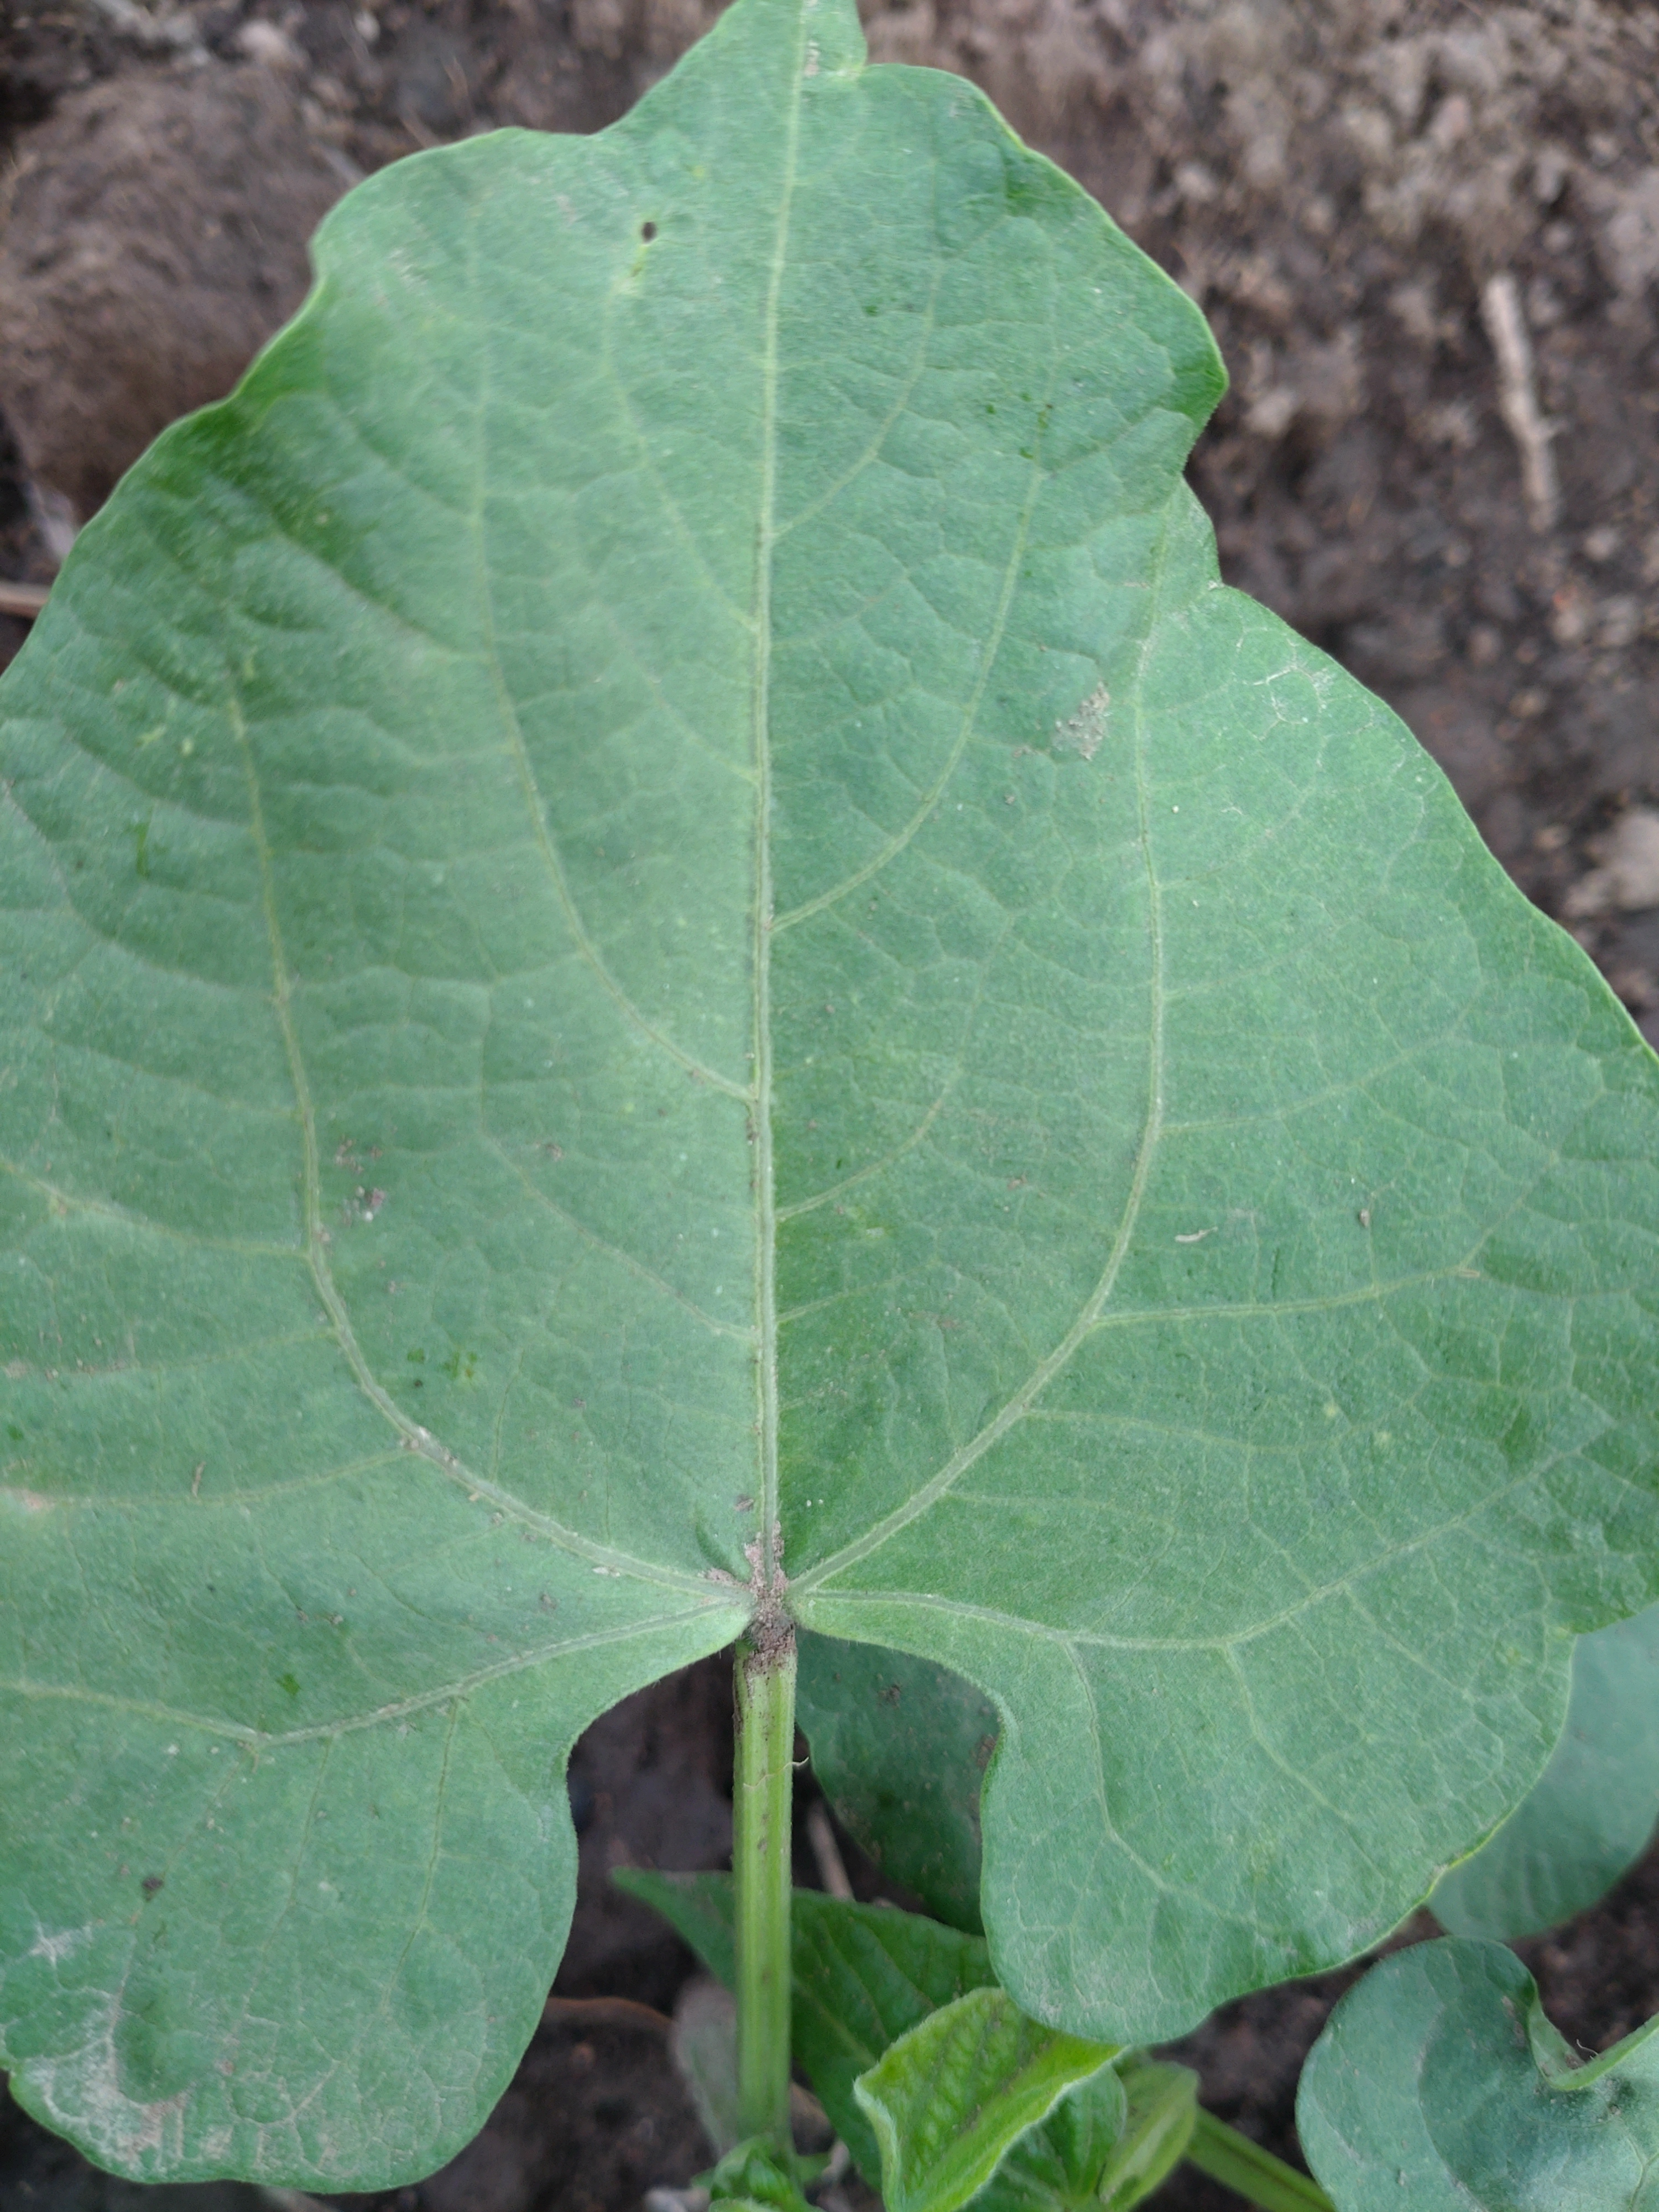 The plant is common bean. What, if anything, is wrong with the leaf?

healthy
